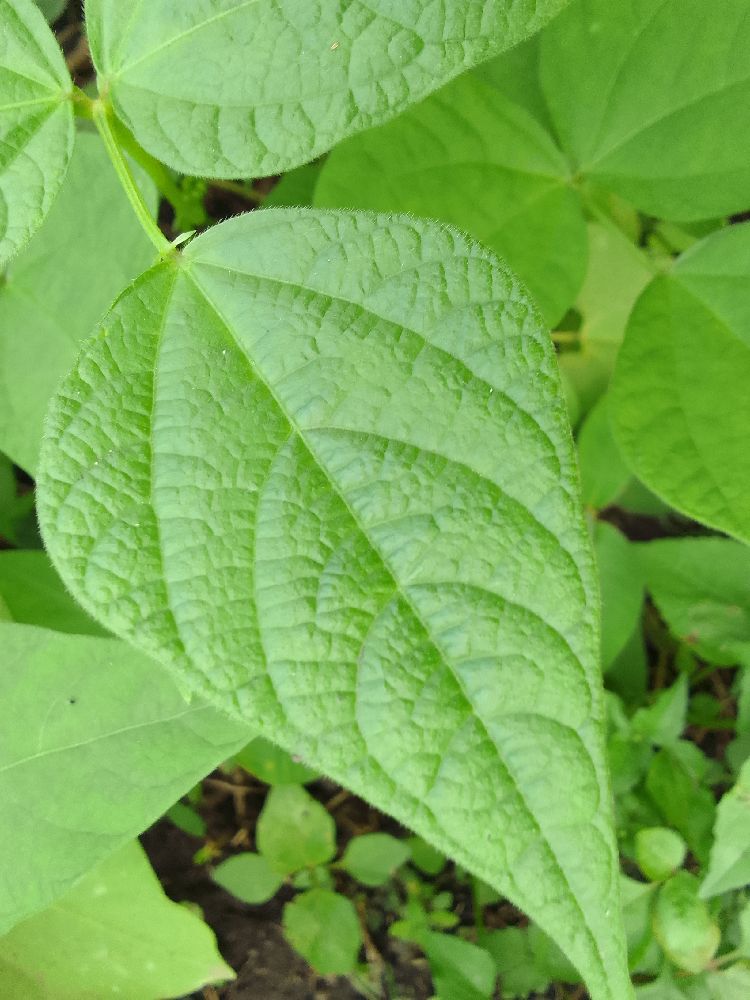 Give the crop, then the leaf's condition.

common bean, healthy
